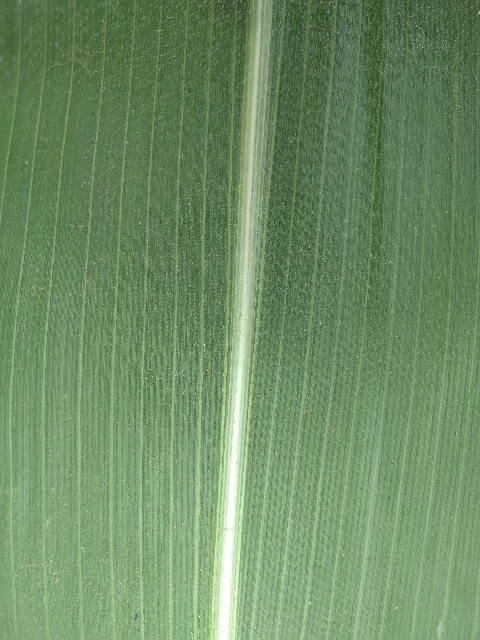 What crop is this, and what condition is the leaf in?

maize, healthy
